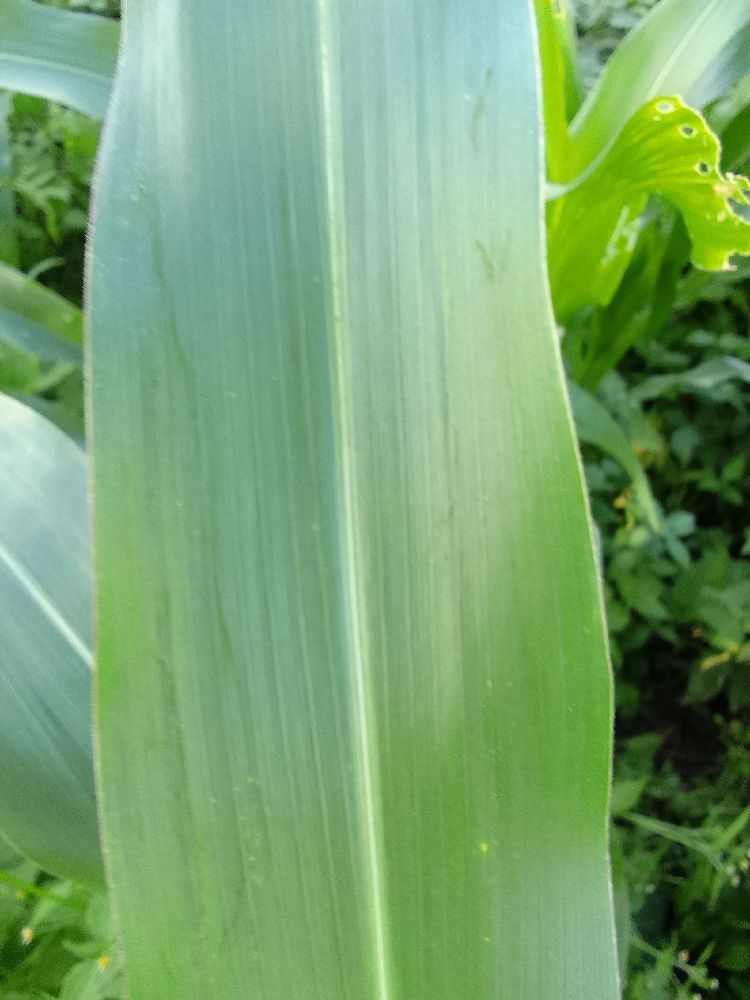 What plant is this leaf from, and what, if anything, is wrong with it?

maize, healthy
